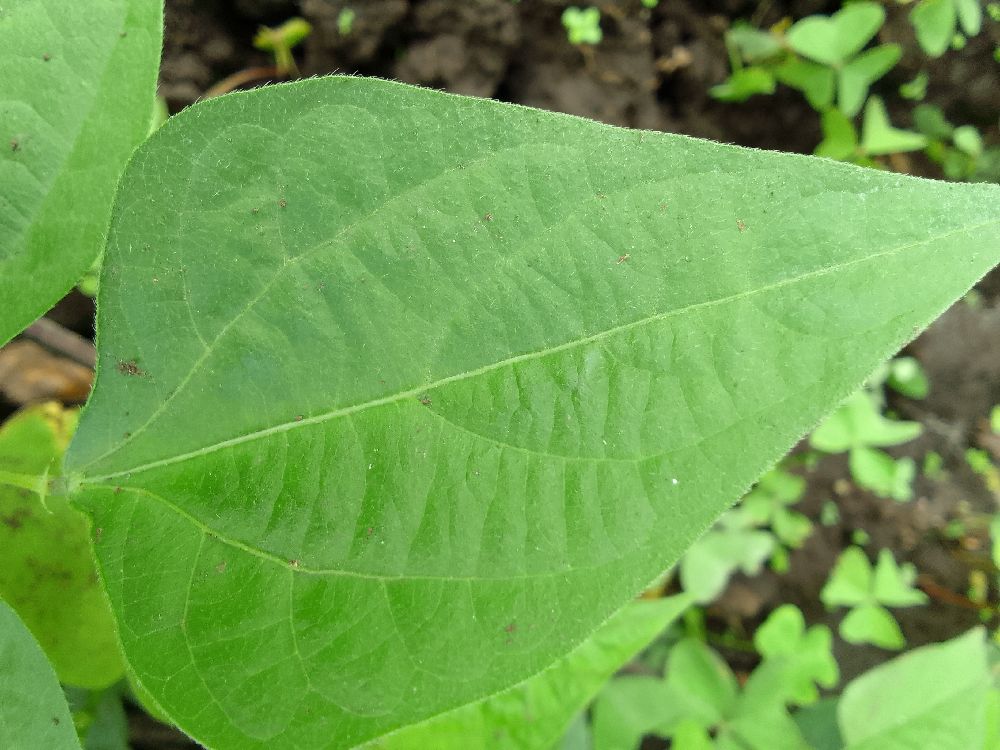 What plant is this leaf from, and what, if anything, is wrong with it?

common bean, healthy
